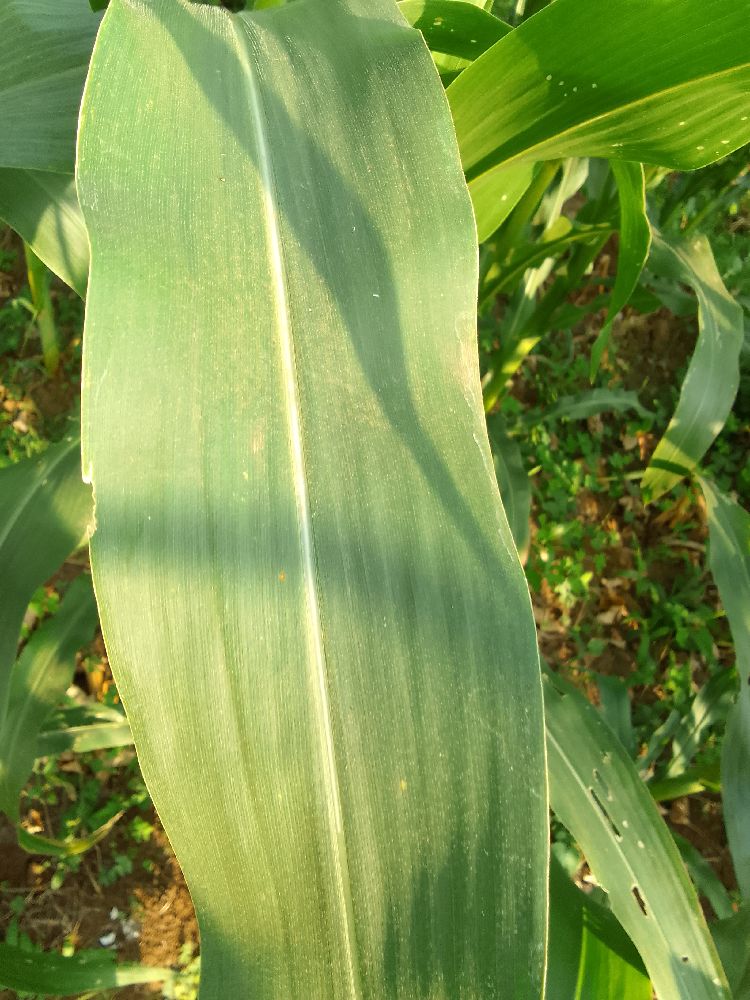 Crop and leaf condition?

maize, healthy
